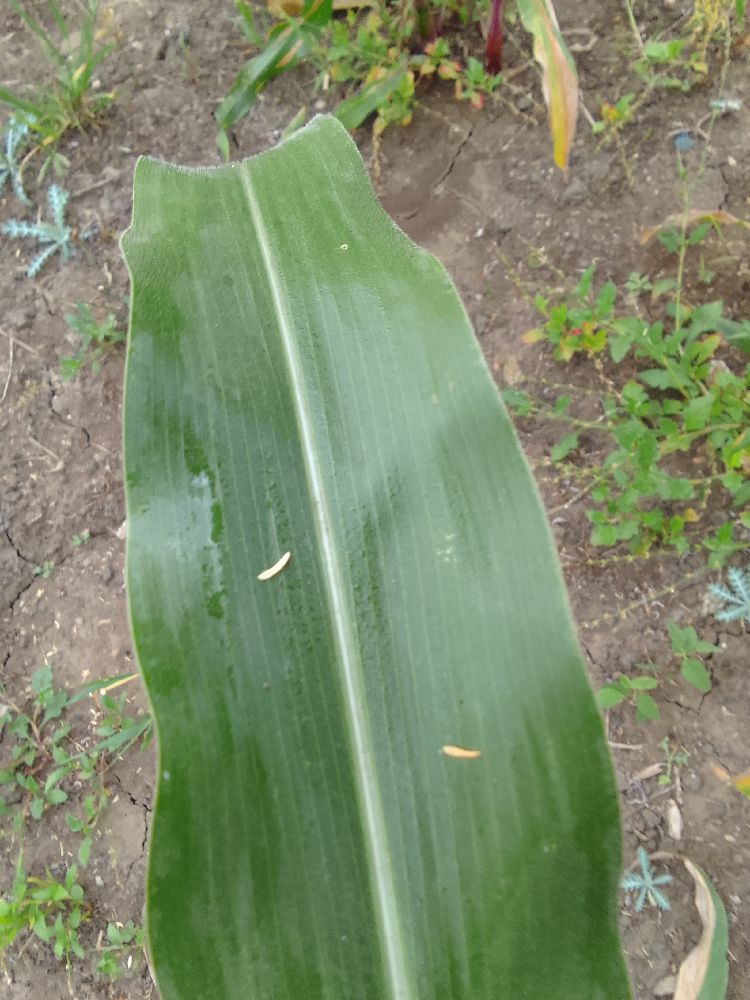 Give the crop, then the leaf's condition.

maize, healthy
